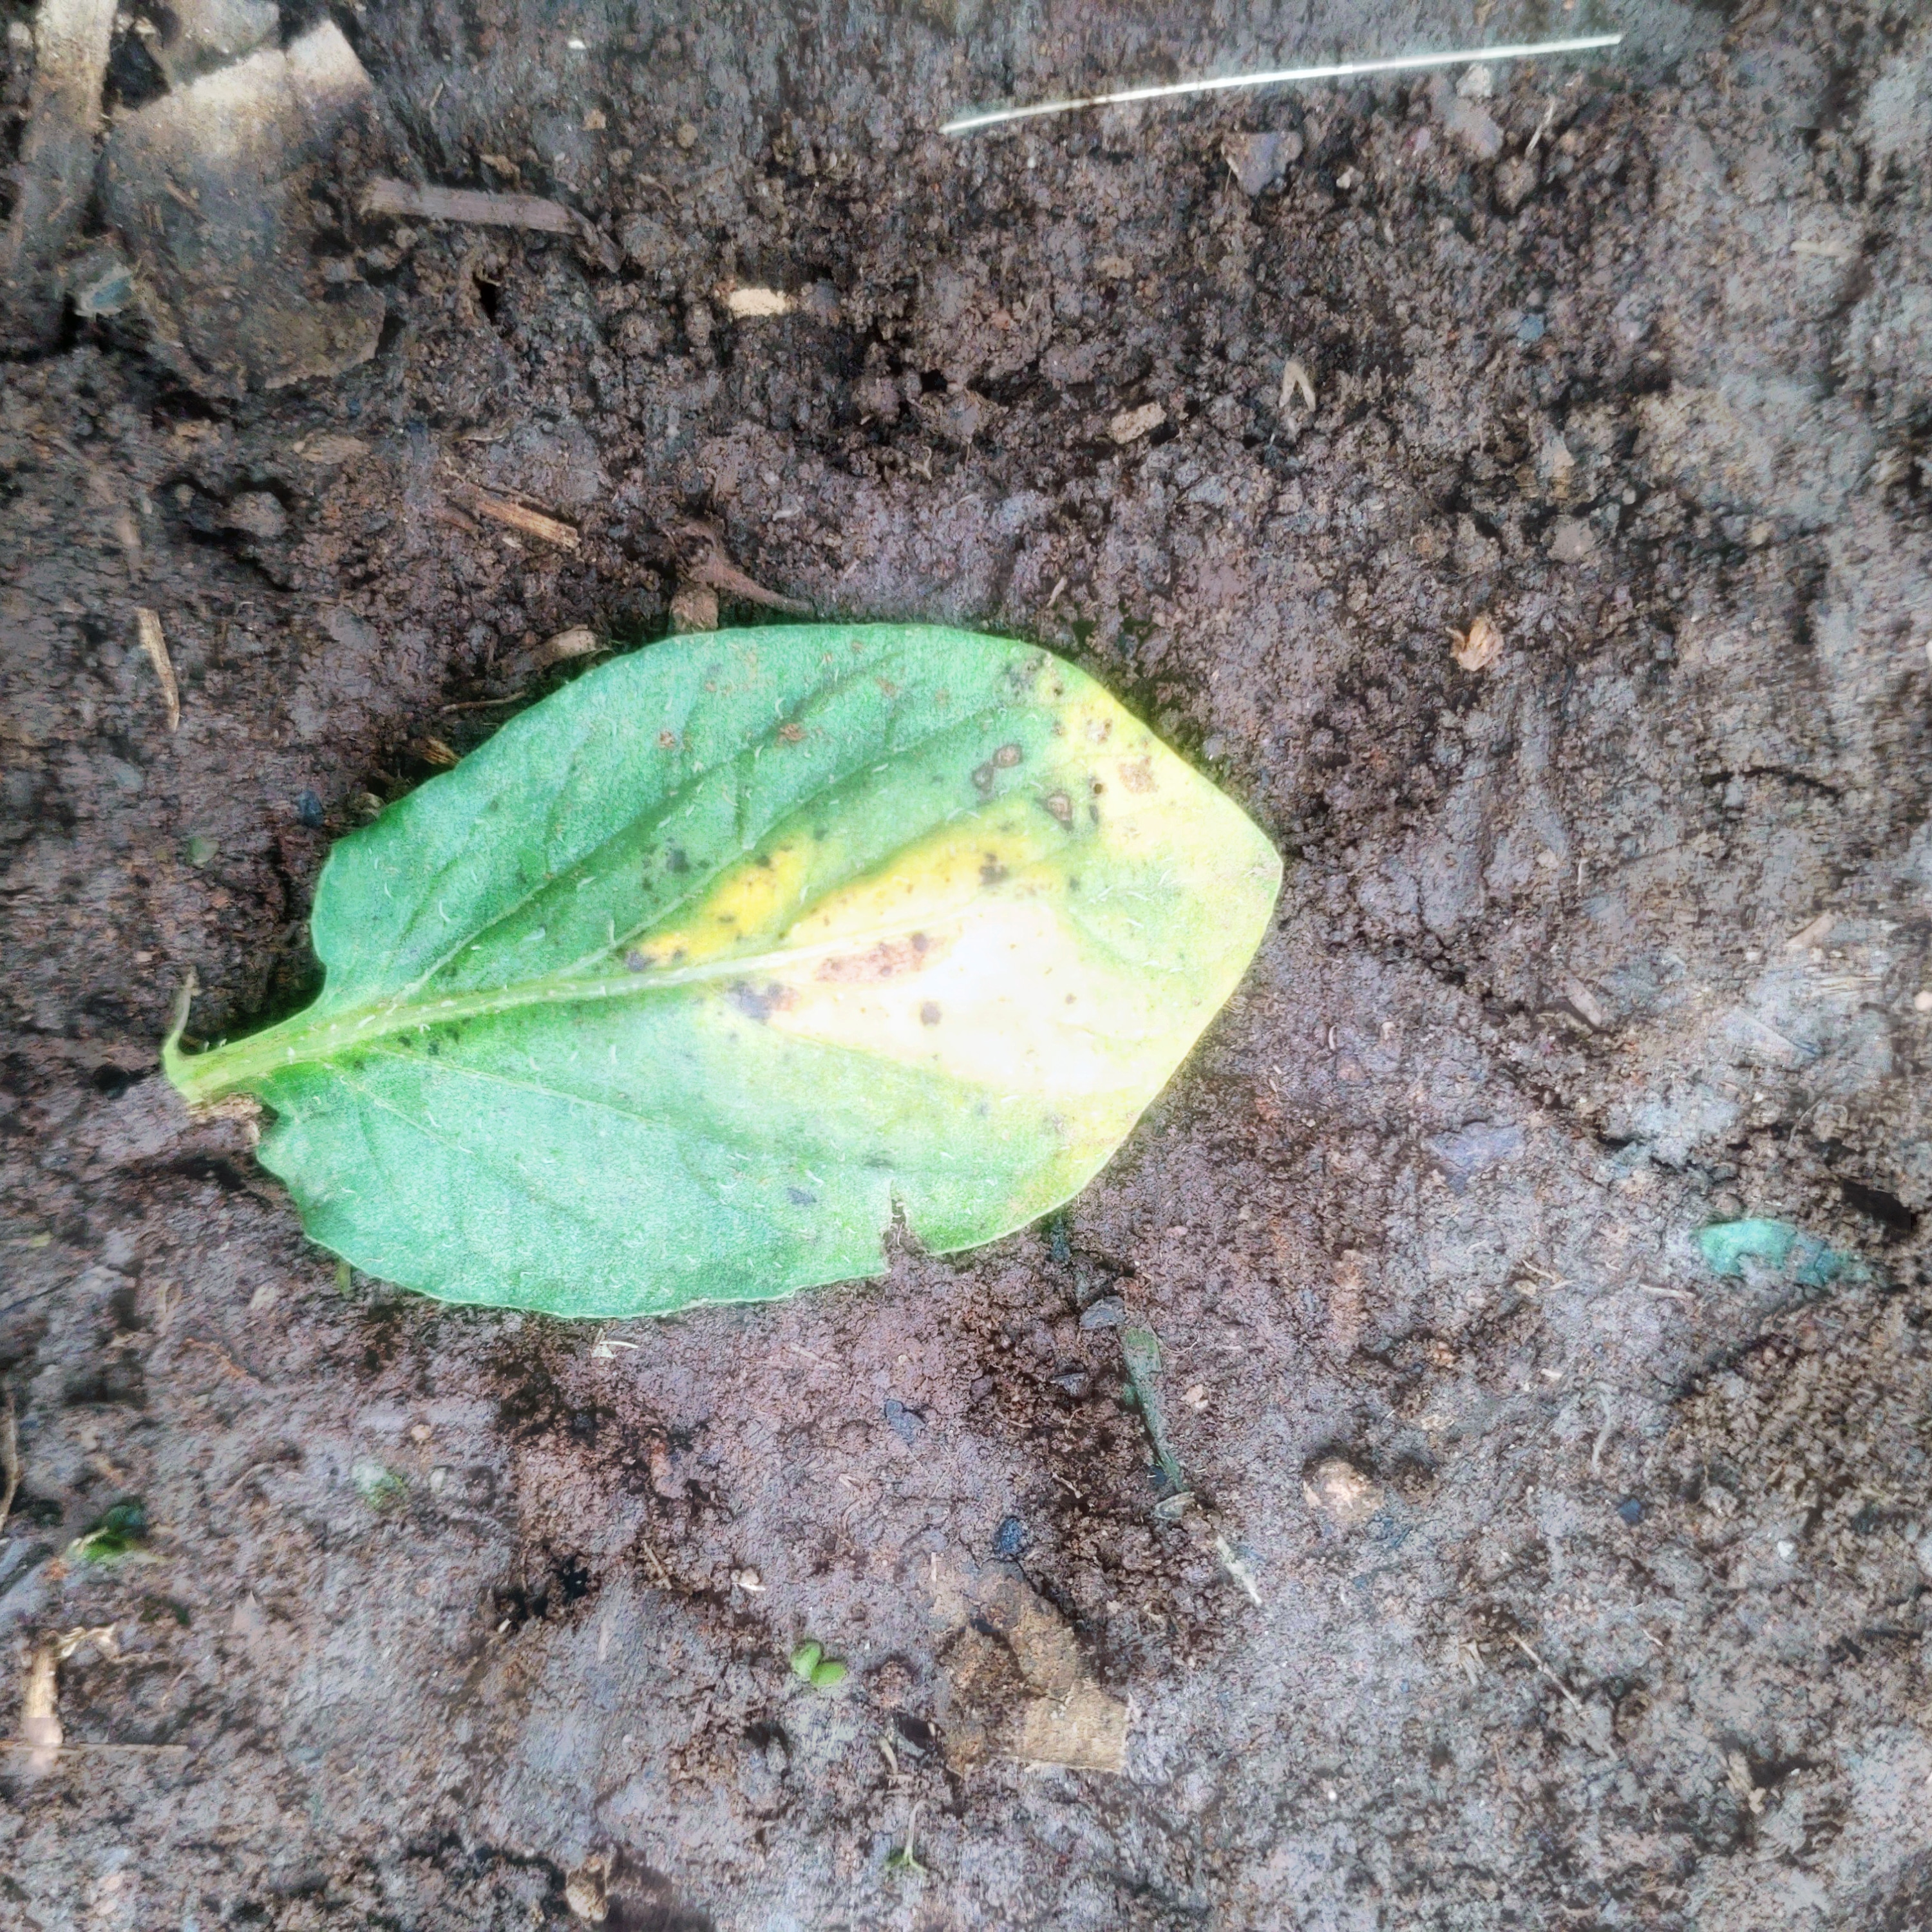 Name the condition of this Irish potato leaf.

late blight
